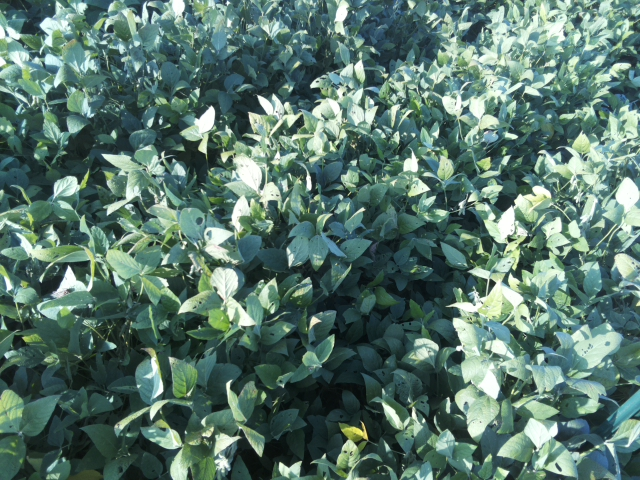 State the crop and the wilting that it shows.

soybean, leaflets folding inward at secondary pulvinus with no turgor loss in leaflets or petioles
